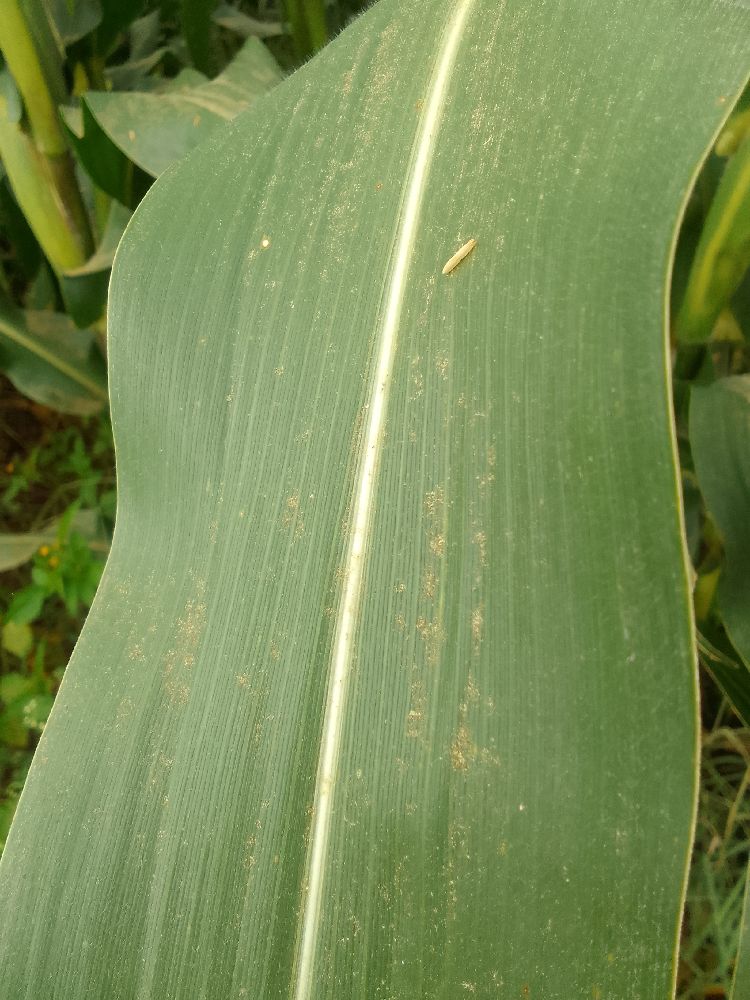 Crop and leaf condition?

maize, healthy
